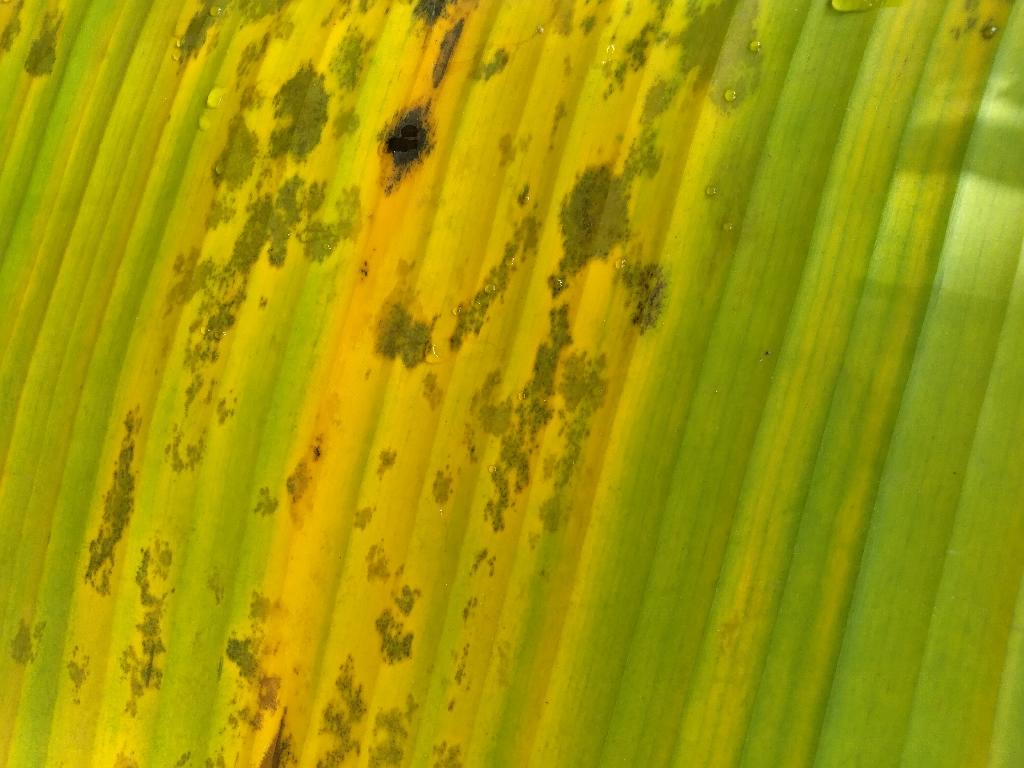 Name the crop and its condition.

banana, black sigatoka
